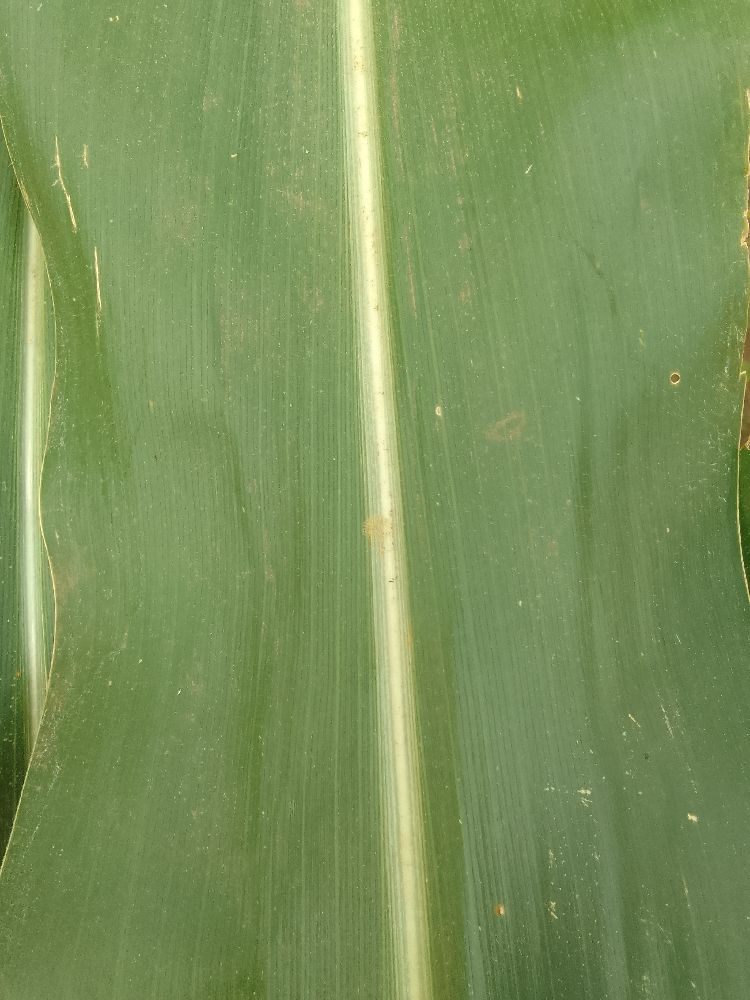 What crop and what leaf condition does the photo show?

maize, healthy
